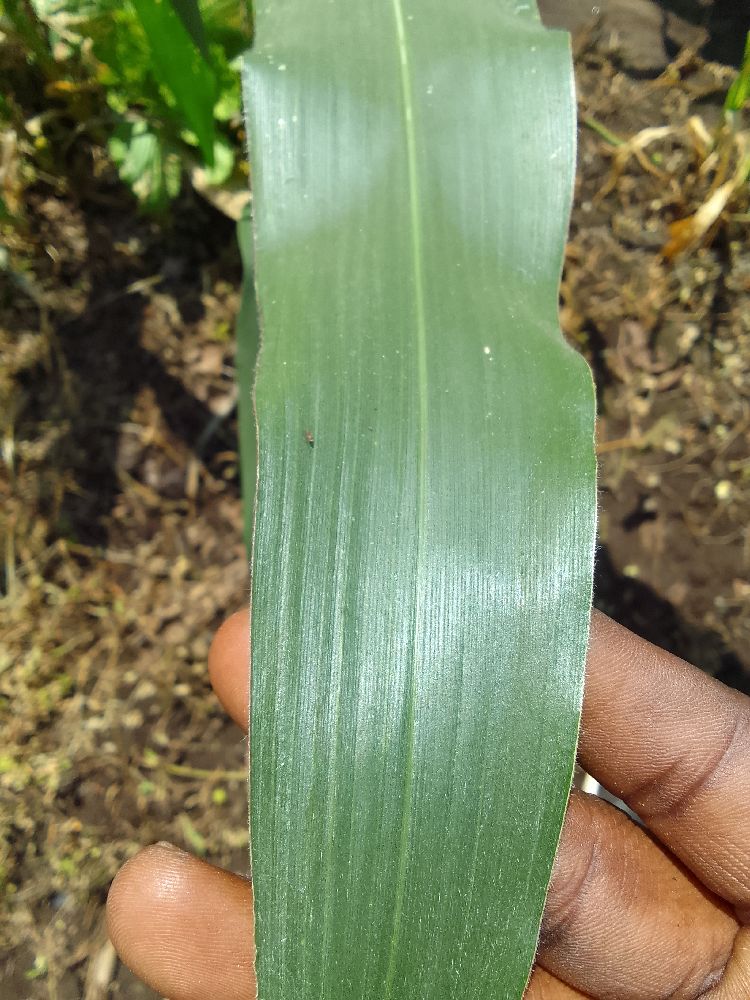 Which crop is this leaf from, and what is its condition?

maize, healthy
